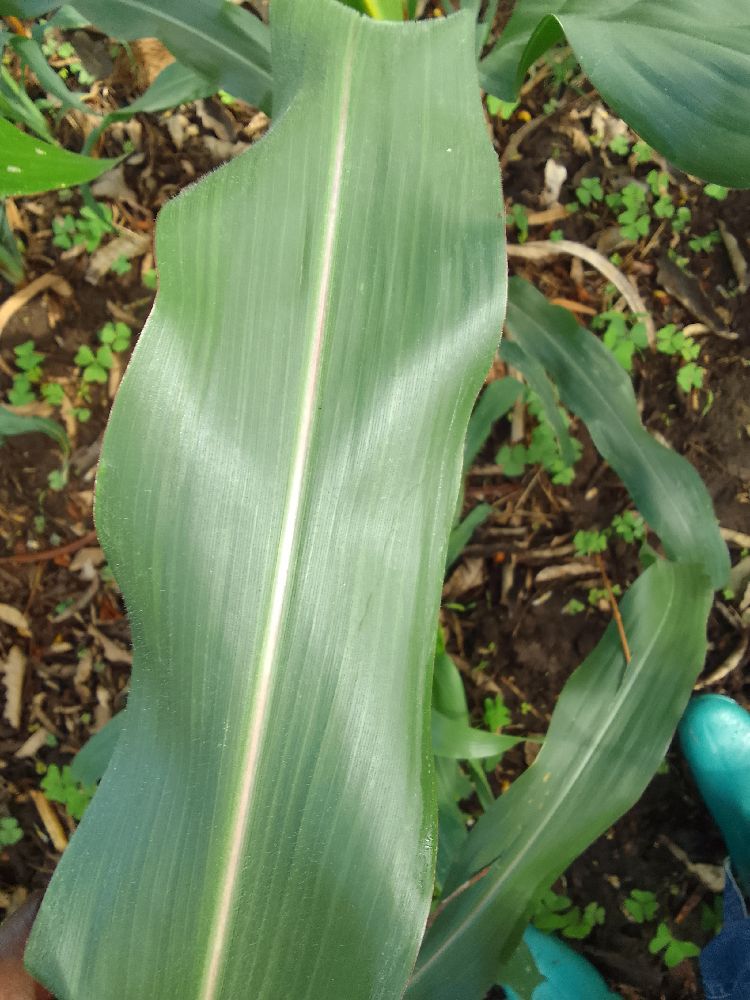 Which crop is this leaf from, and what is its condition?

maize, healthy
